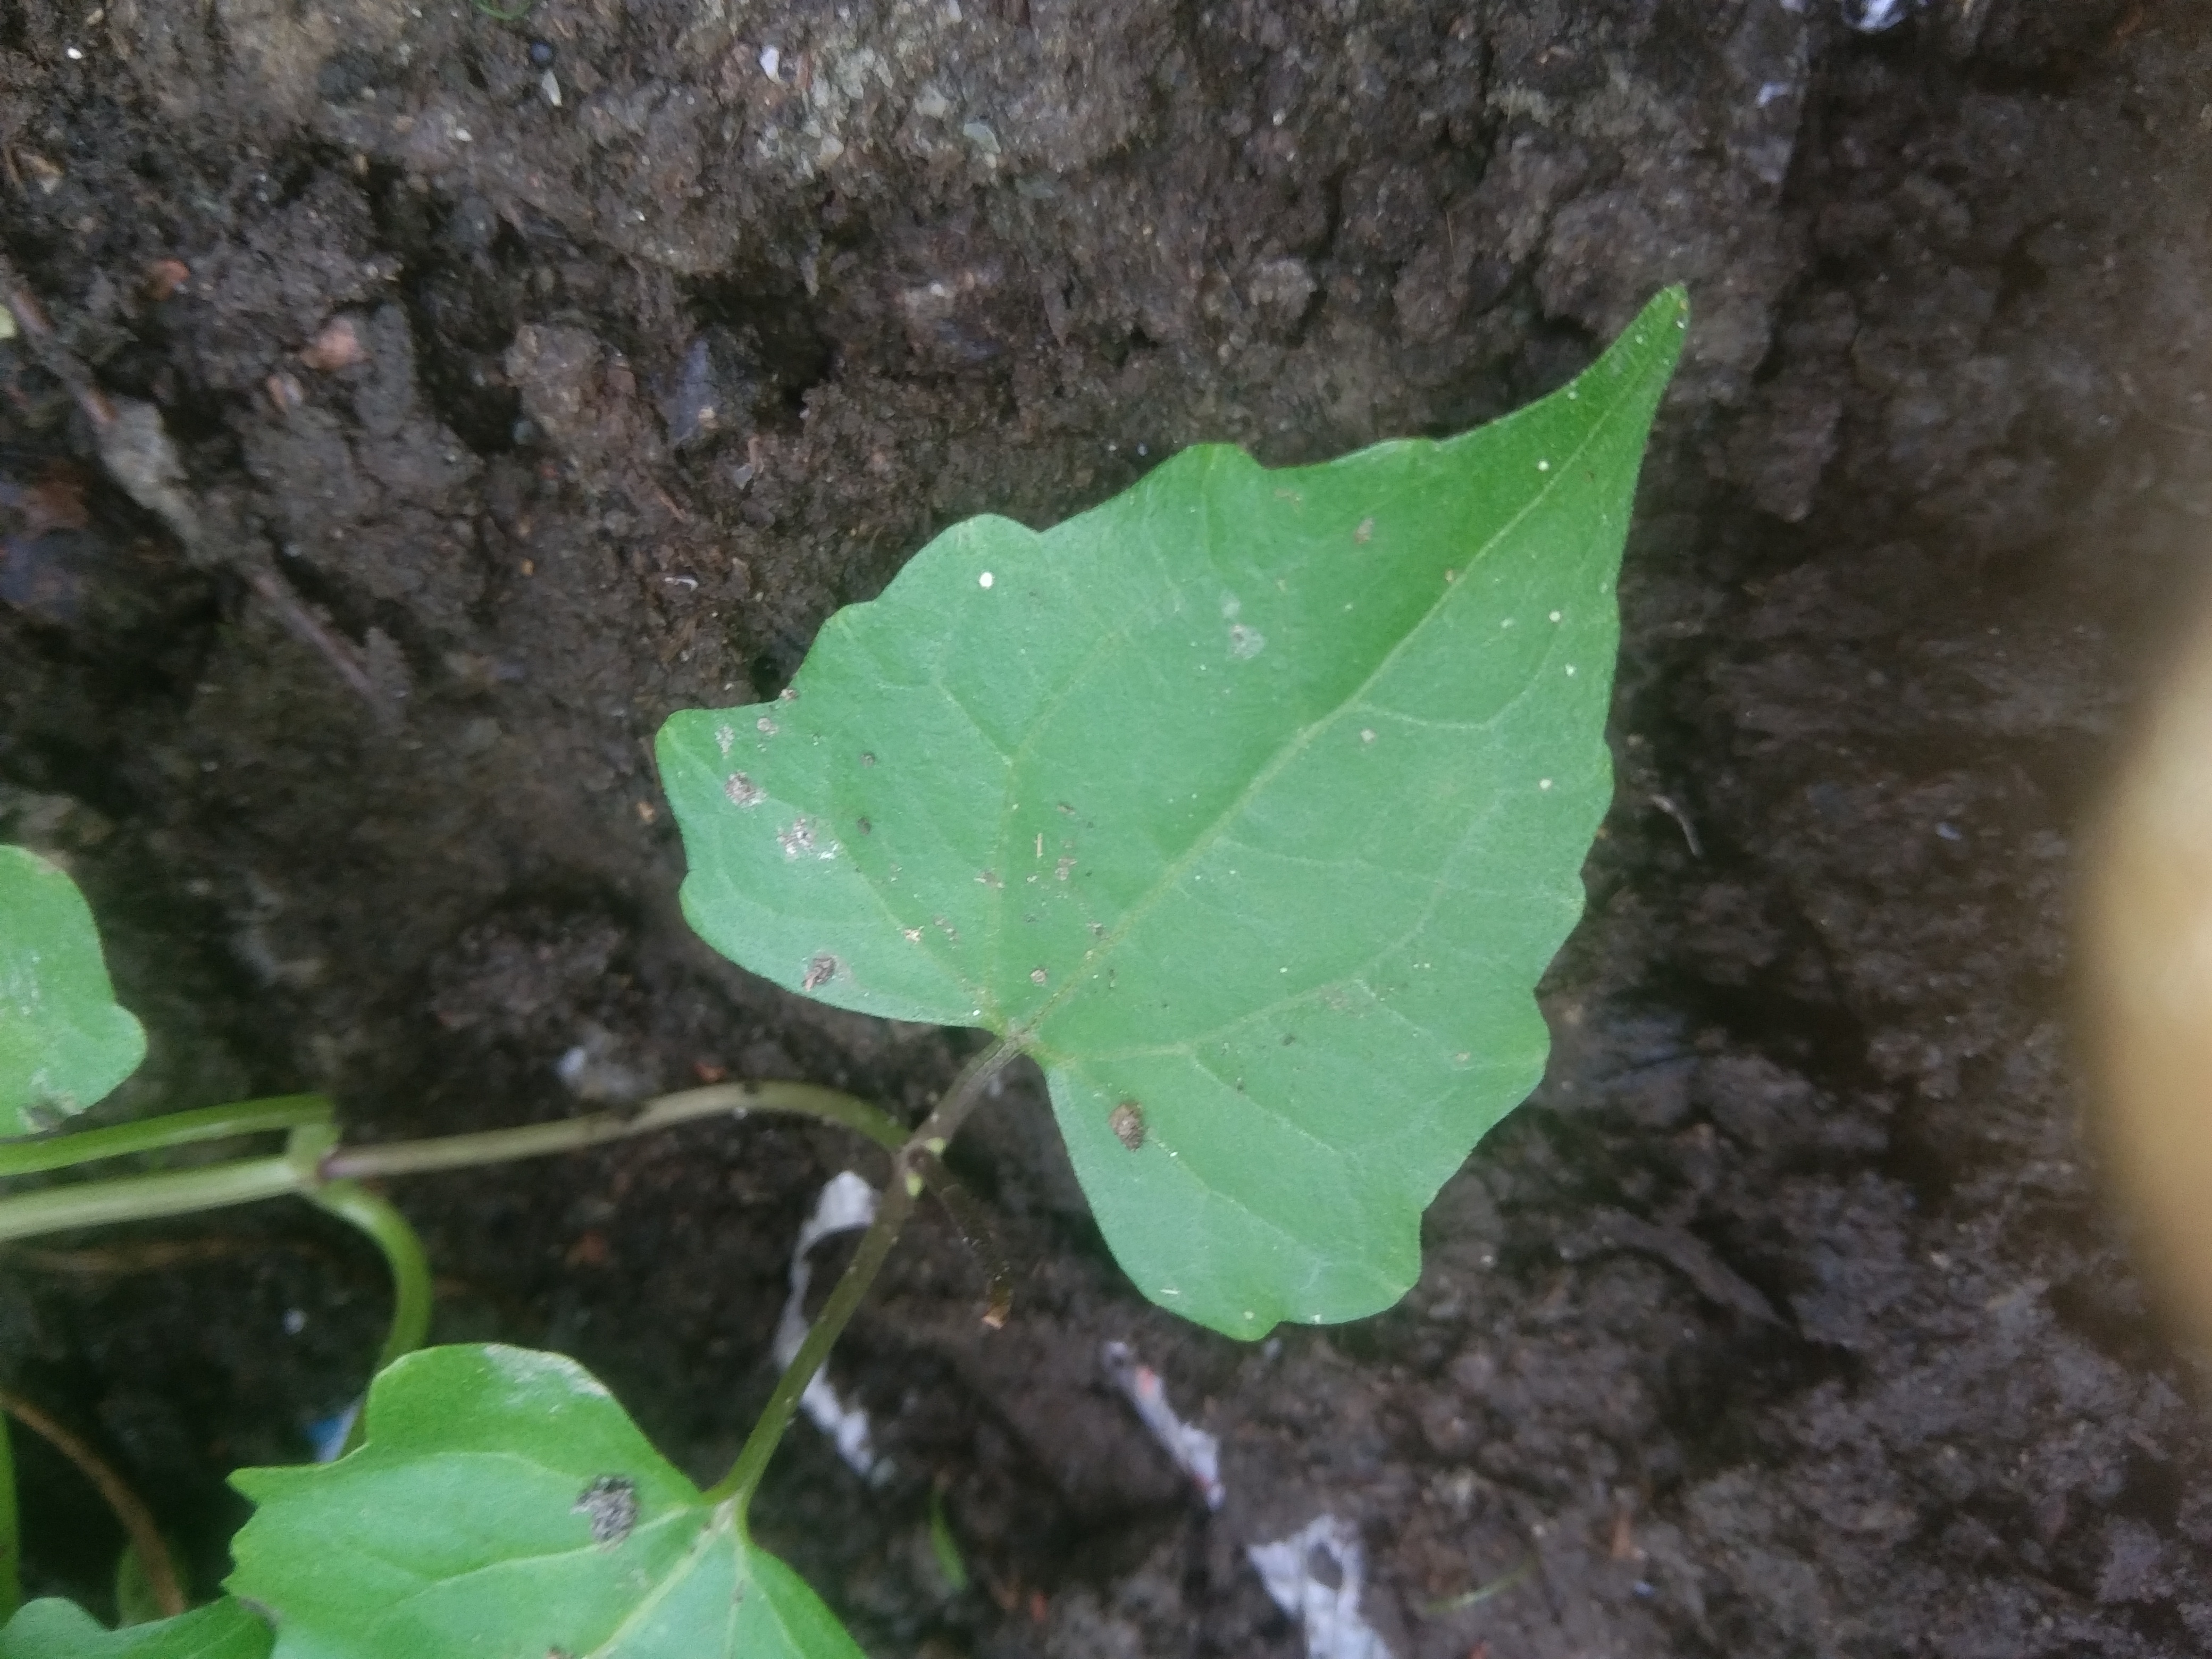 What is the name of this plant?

bitter vine
